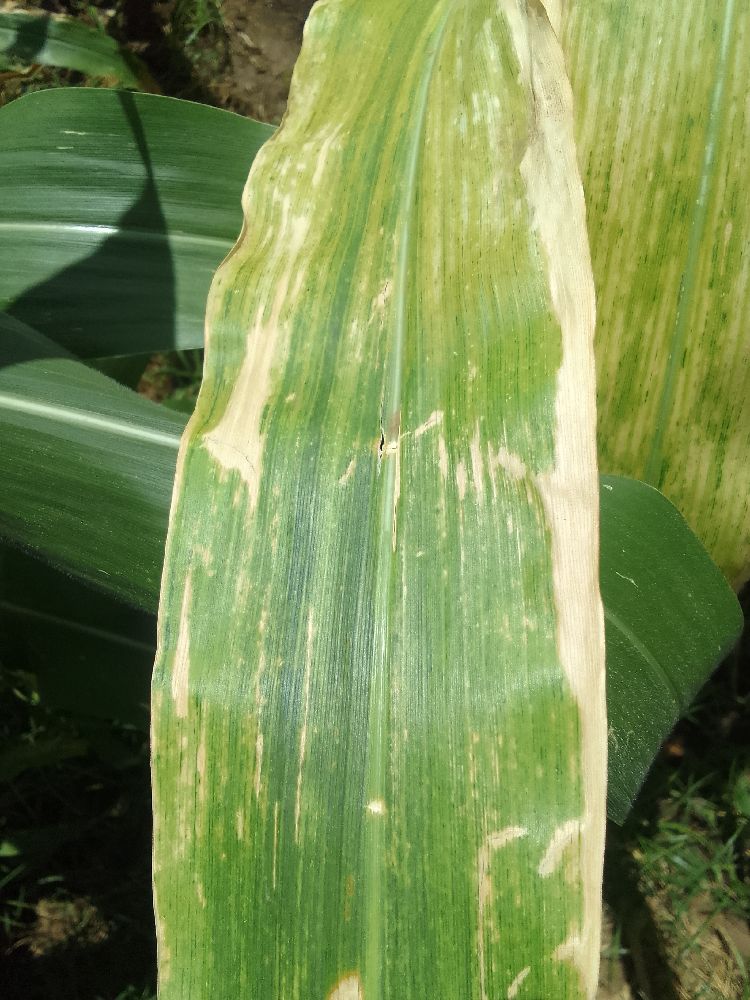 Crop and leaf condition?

maize, maize lethal necrosis
